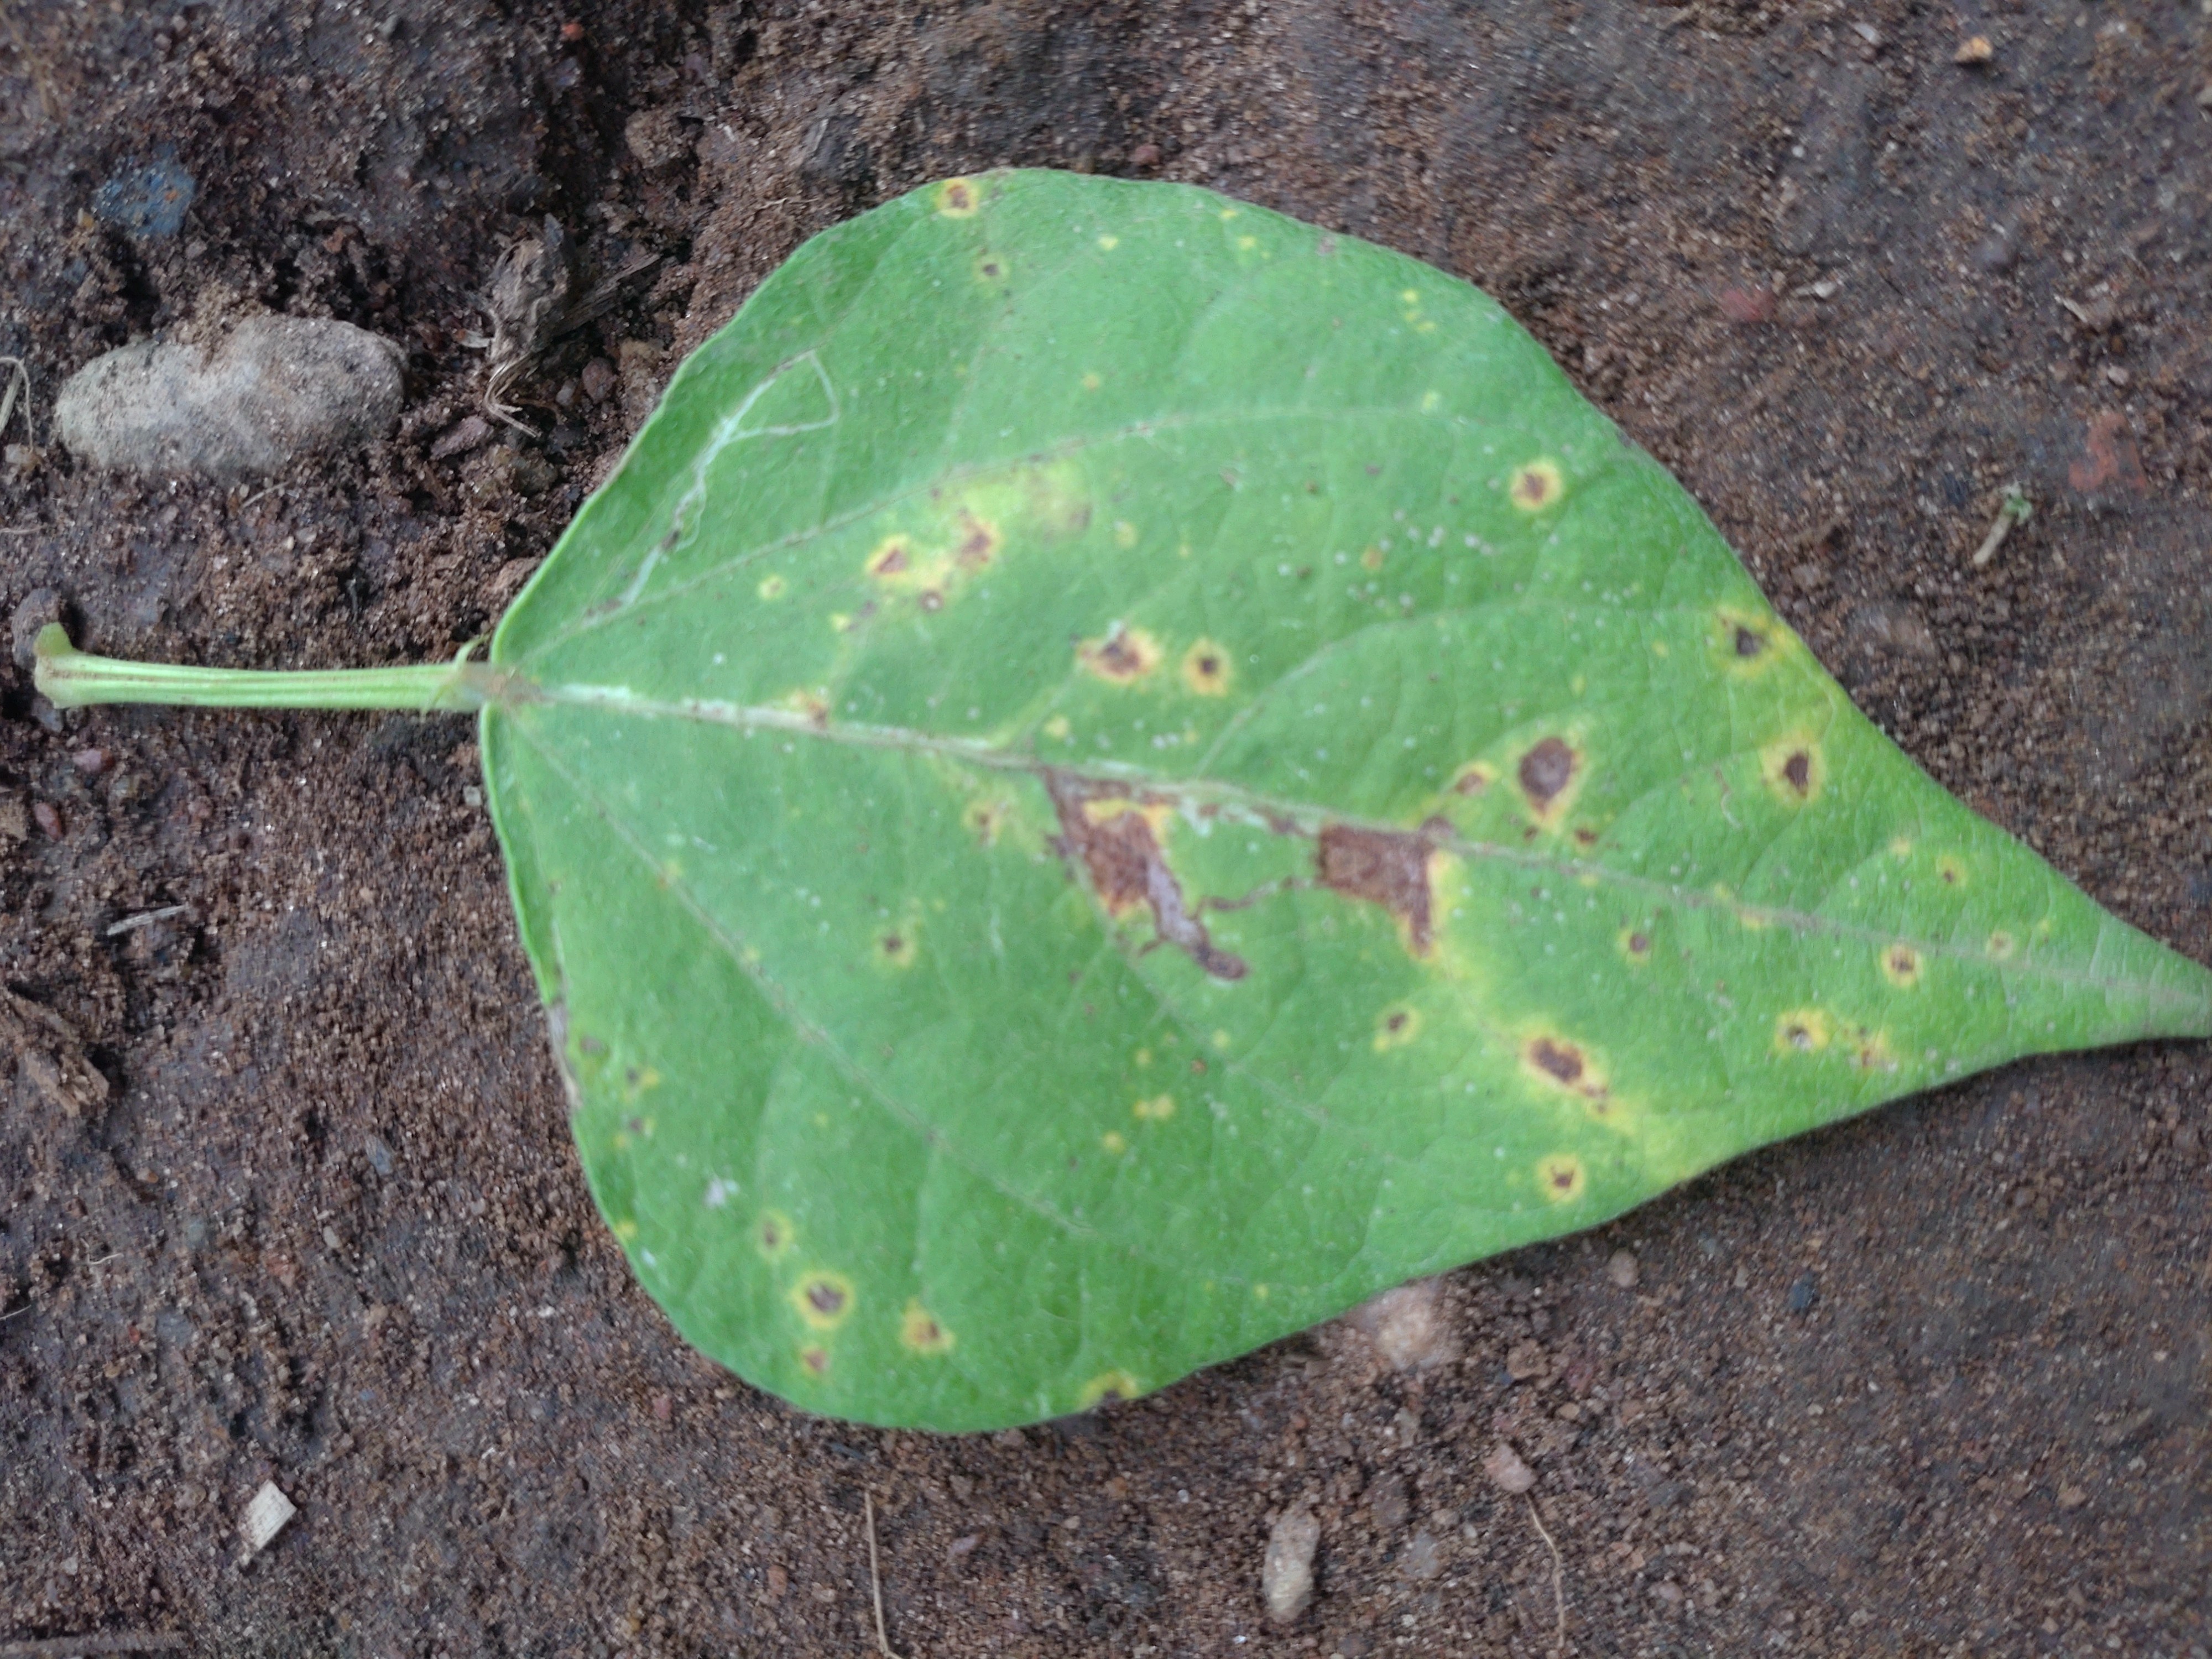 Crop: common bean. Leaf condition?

rust
